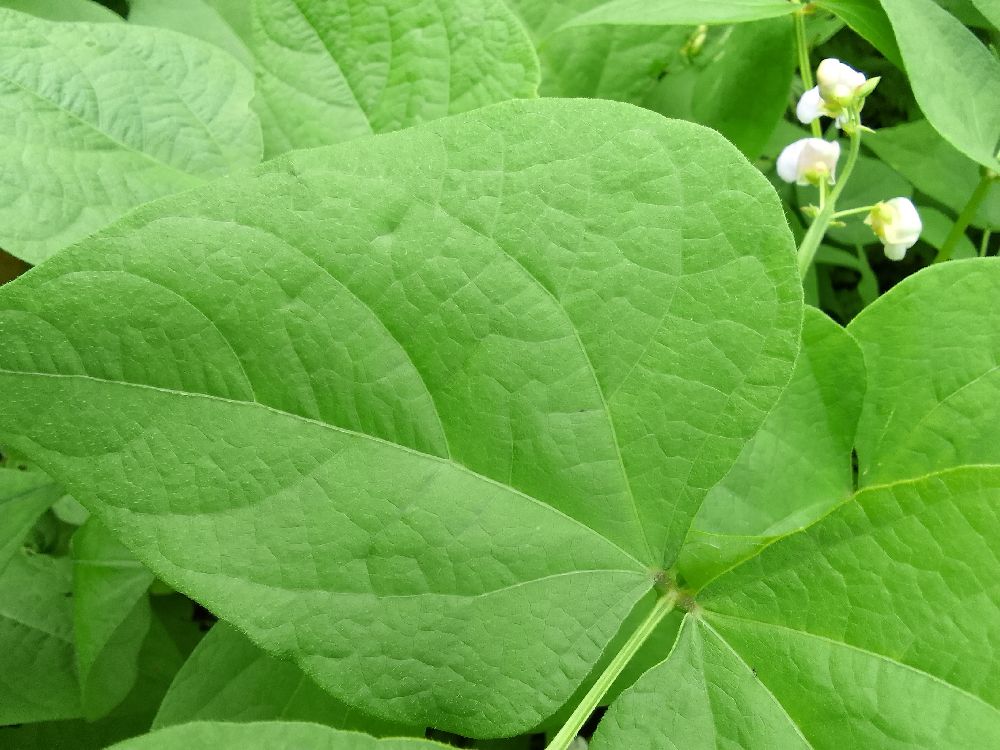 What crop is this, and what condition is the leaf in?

common bean, healthy
